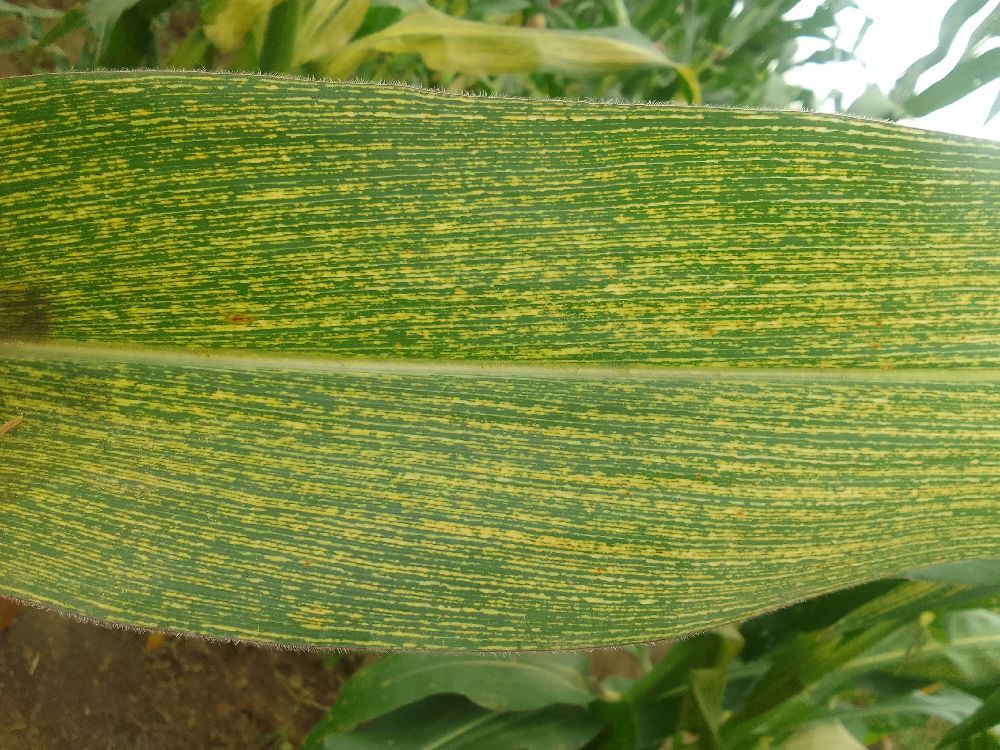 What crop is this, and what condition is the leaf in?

maize, maize streak virus
